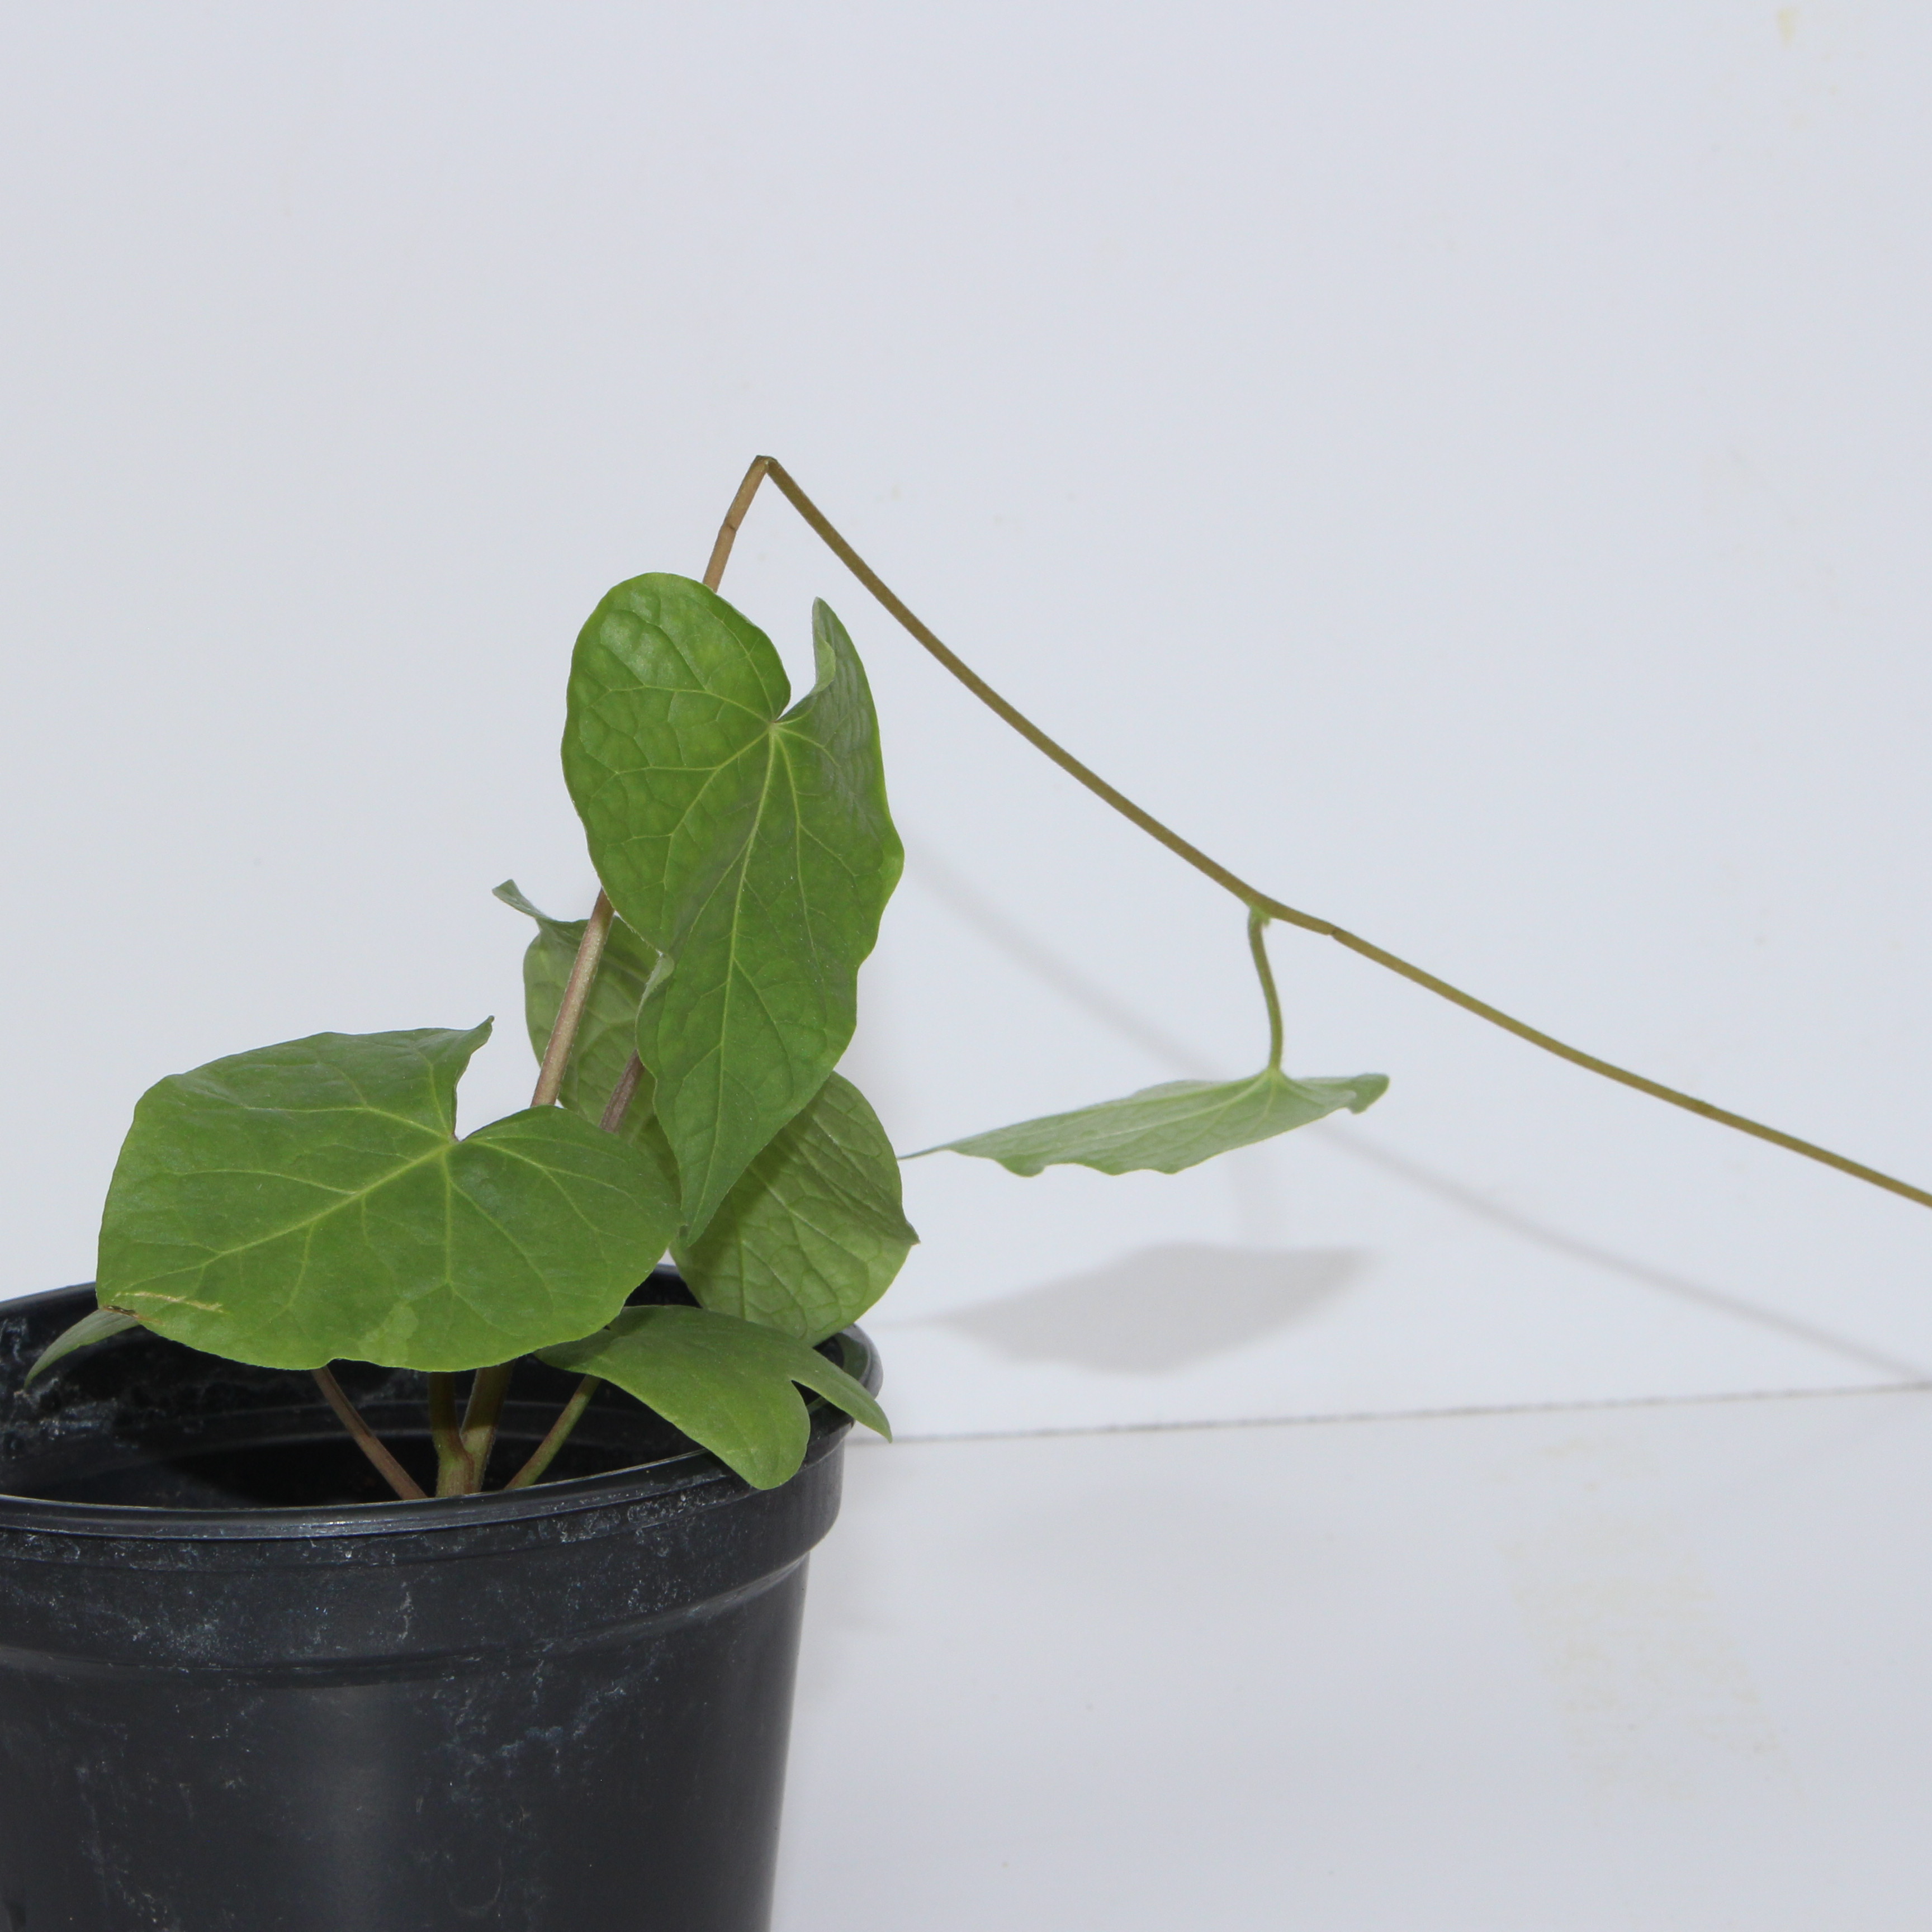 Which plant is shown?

Convolvulus arvensis
